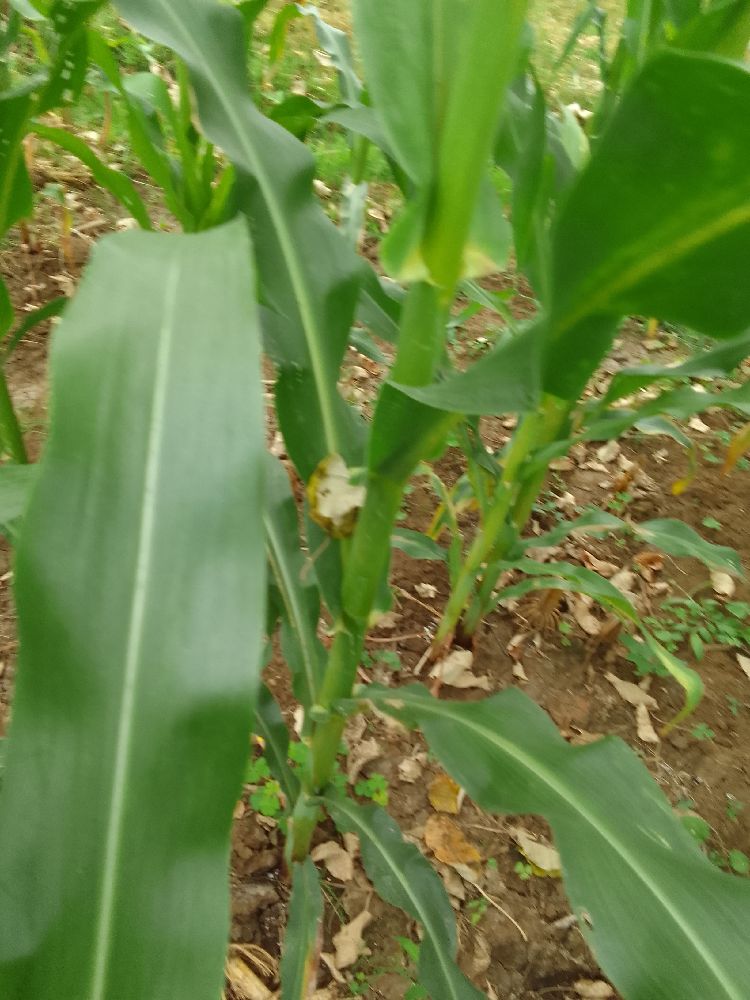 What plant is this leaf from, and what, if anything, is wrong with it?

maize, healthy
